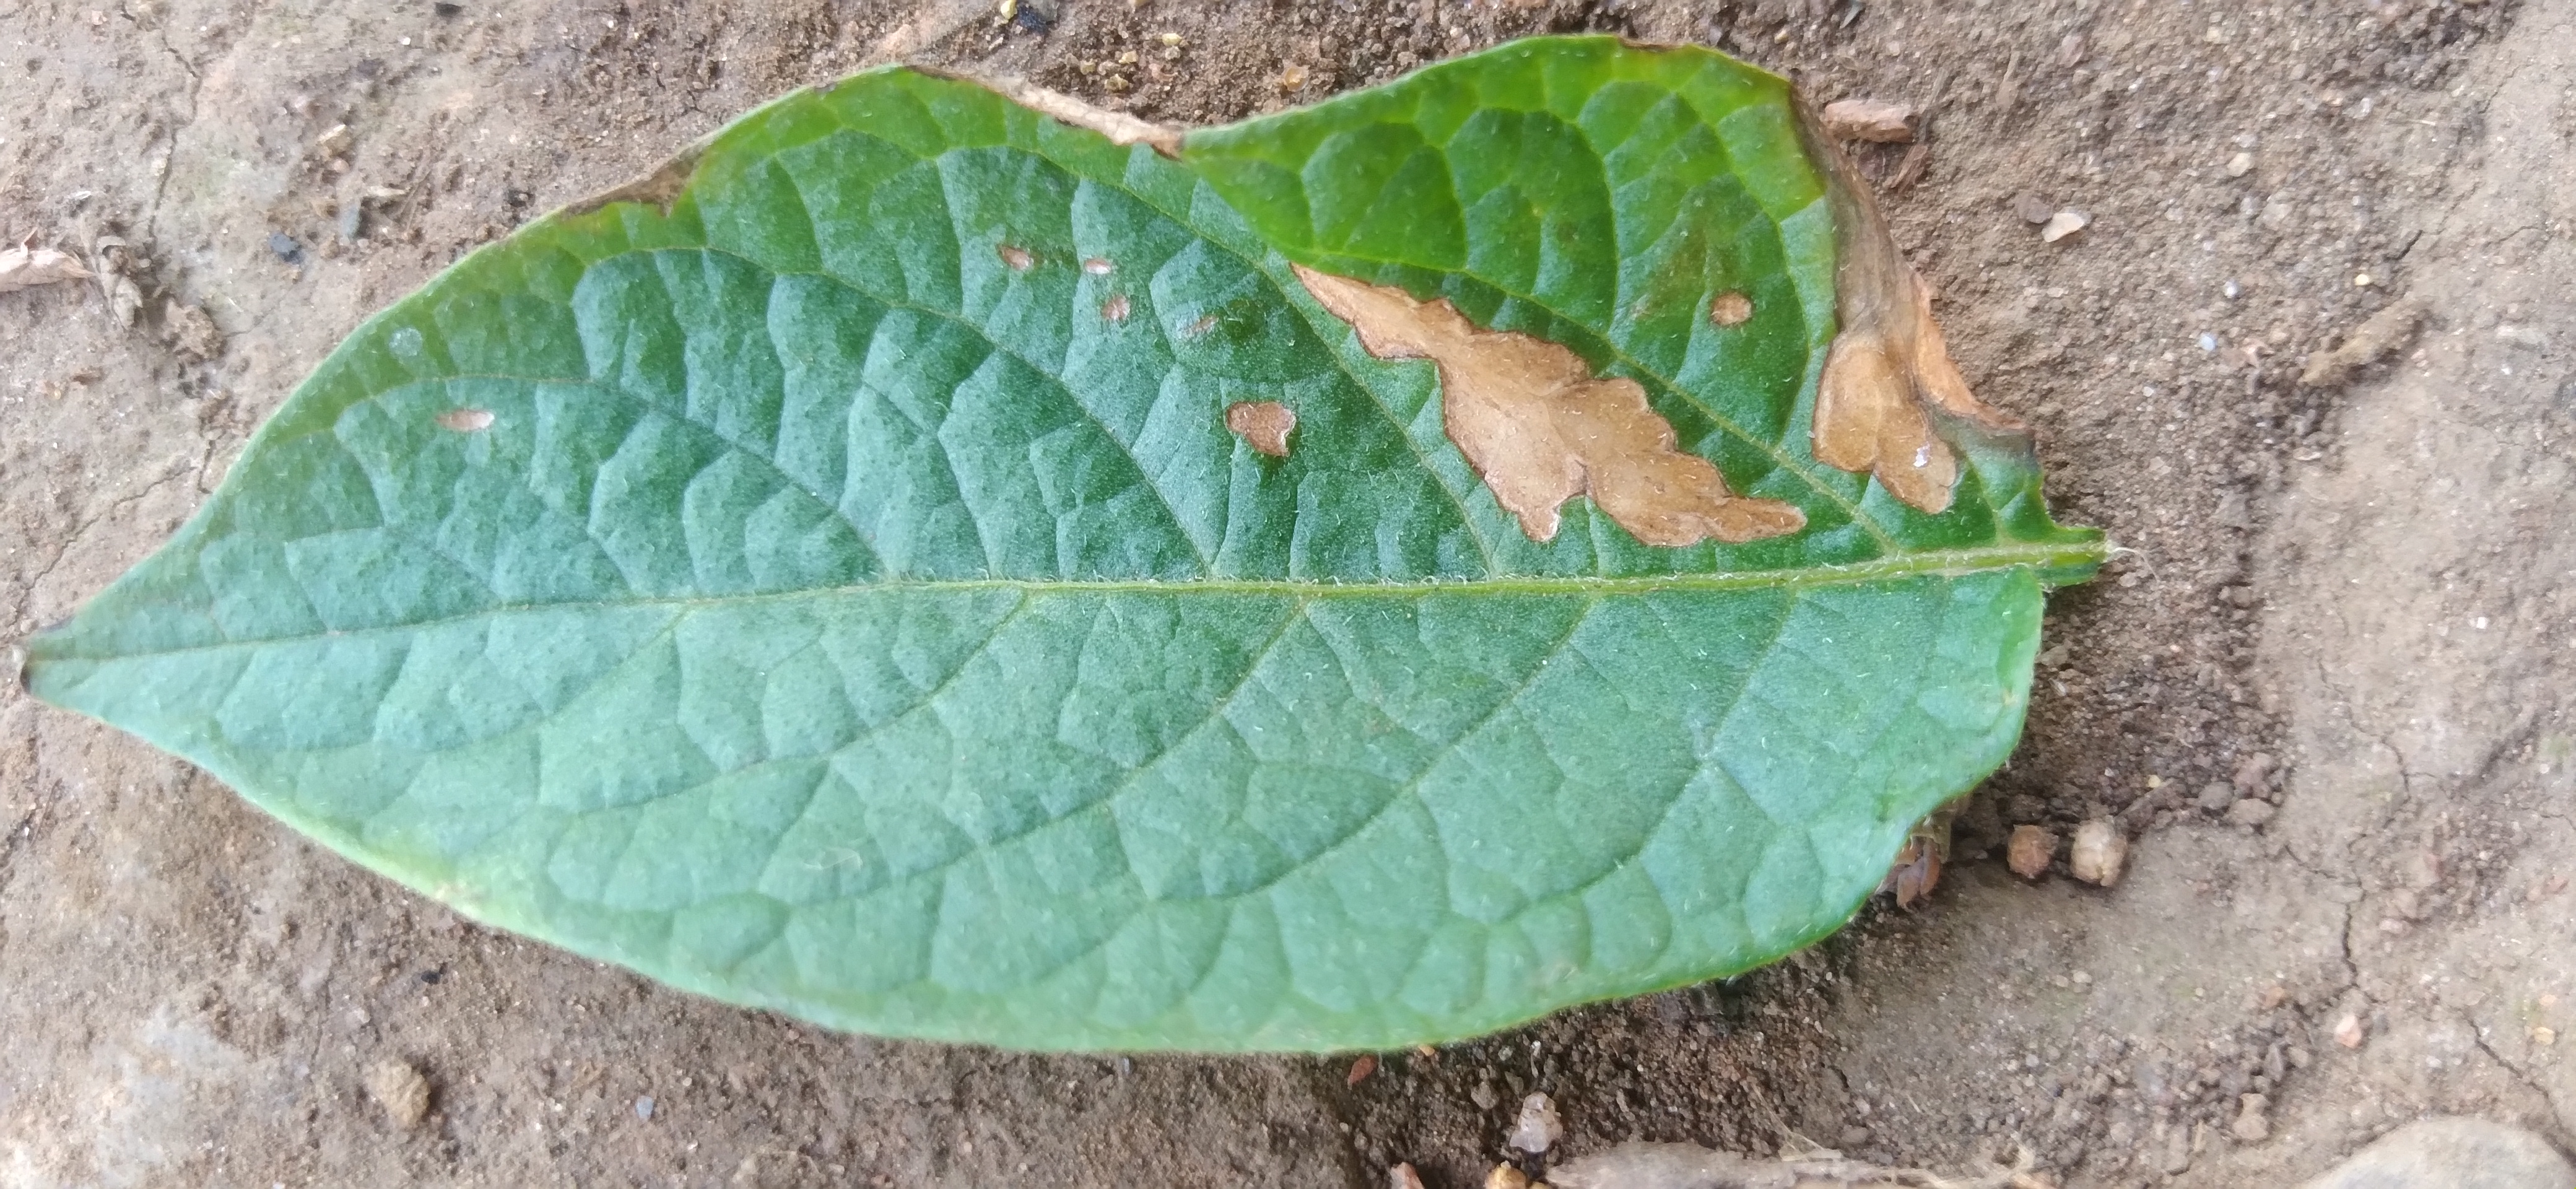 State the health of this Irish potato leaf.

early blight
